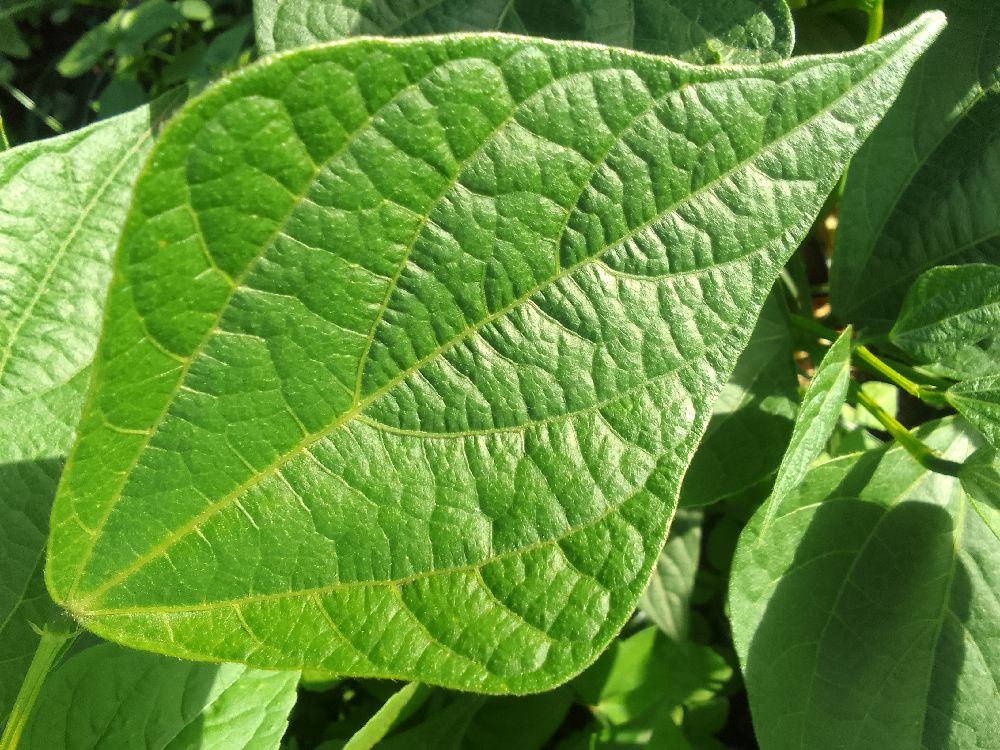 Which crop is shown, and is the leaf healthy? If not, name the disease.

common bean, healthy
